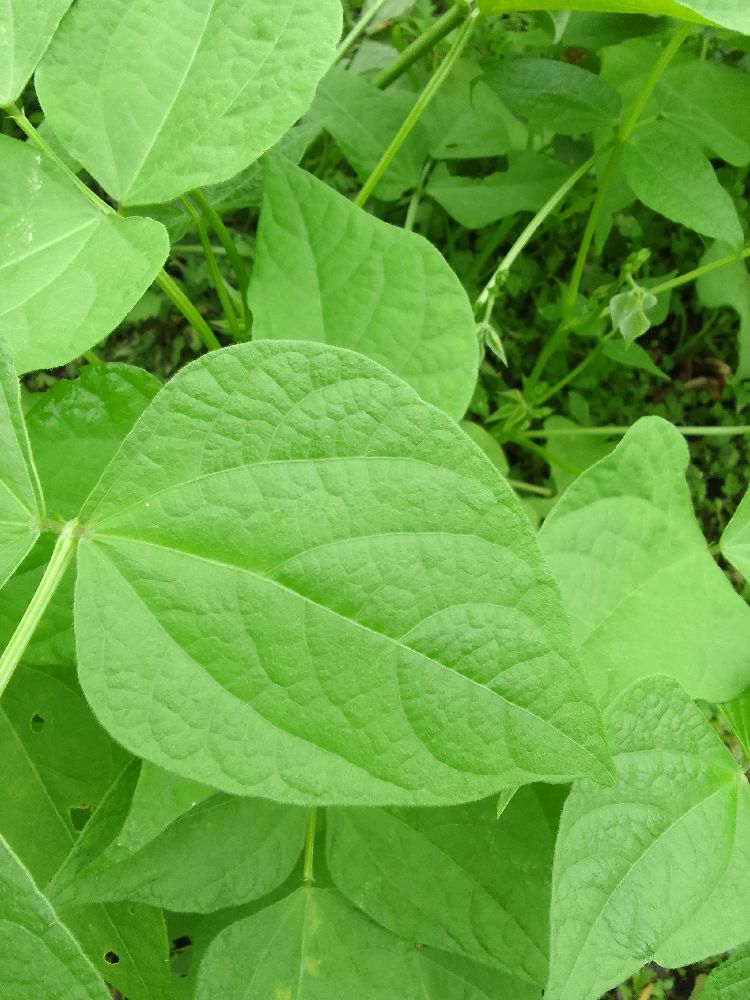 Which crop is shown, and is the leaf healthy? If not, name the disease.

common bean, healthy
